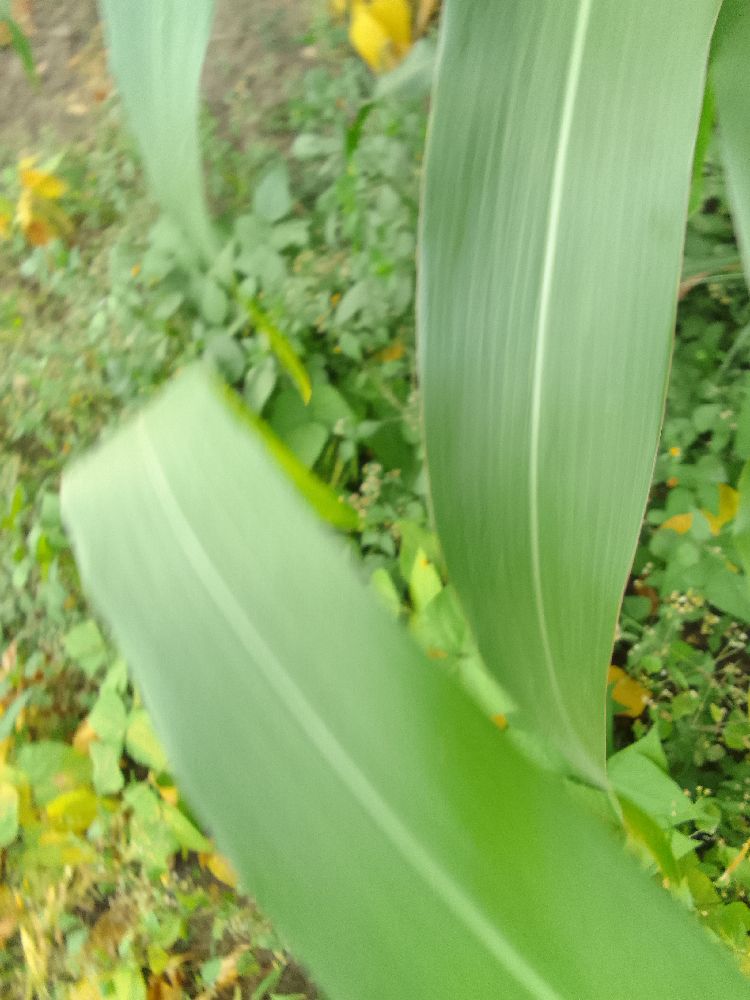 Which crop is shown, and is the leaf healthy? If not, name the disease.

maize, healthy
